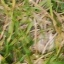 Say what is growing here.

grass
